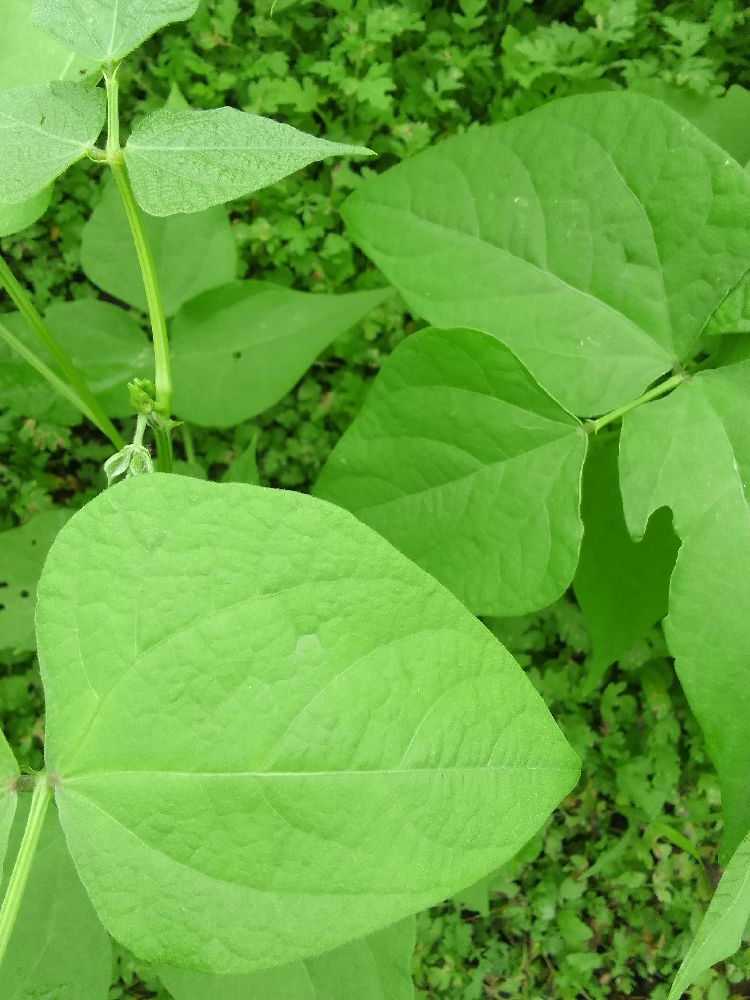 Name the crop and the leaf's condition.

common bean, healthy
